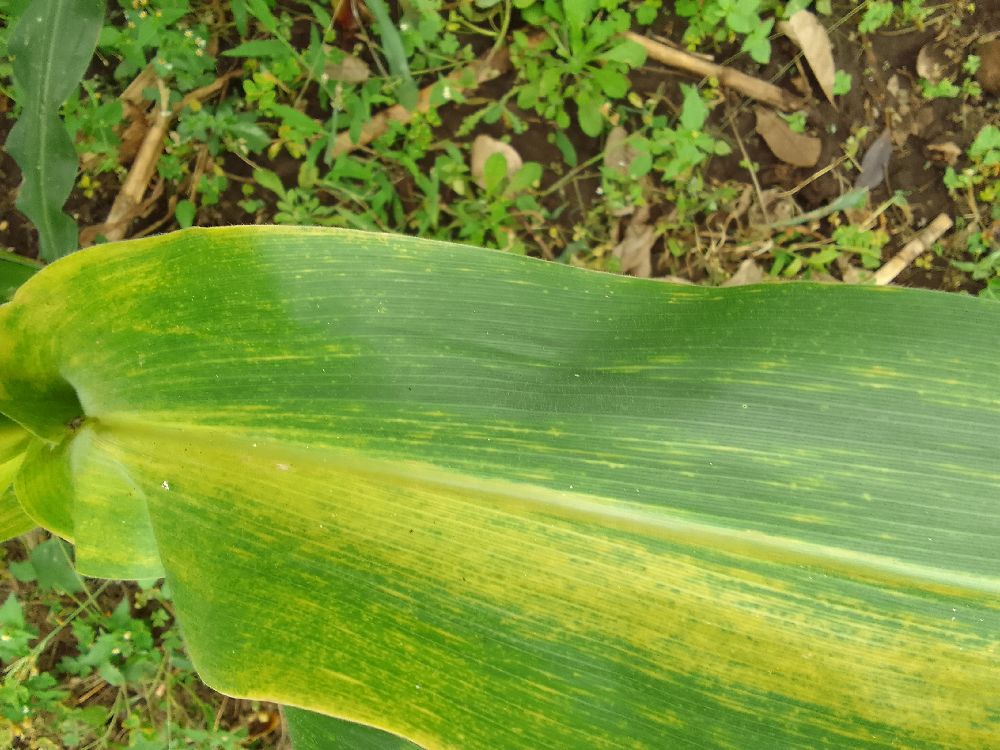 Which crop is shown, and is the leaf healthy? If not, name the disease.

maize, maize lethal necrosis
